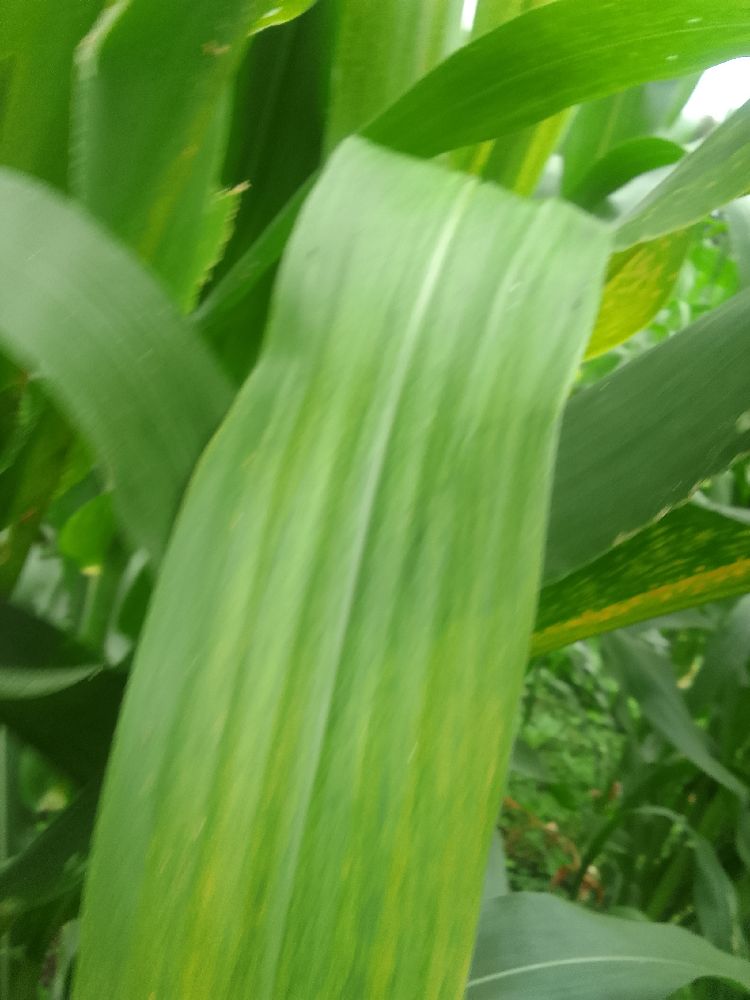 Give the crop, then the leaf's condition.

maize, healthy
